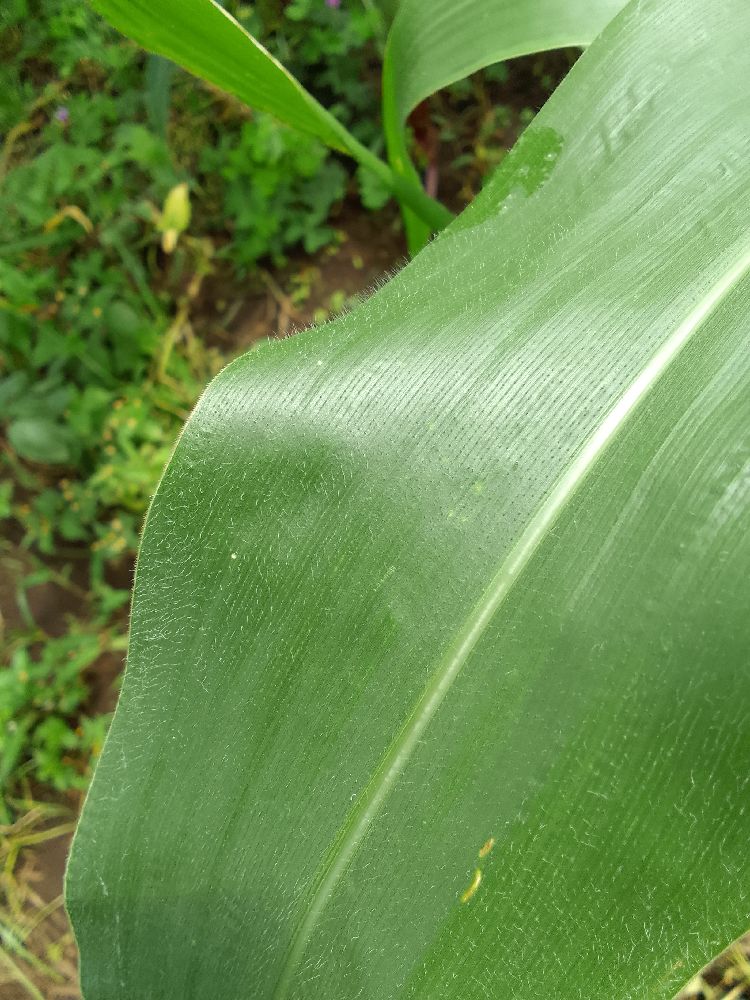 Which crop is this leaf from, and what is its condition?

maize, healthy
